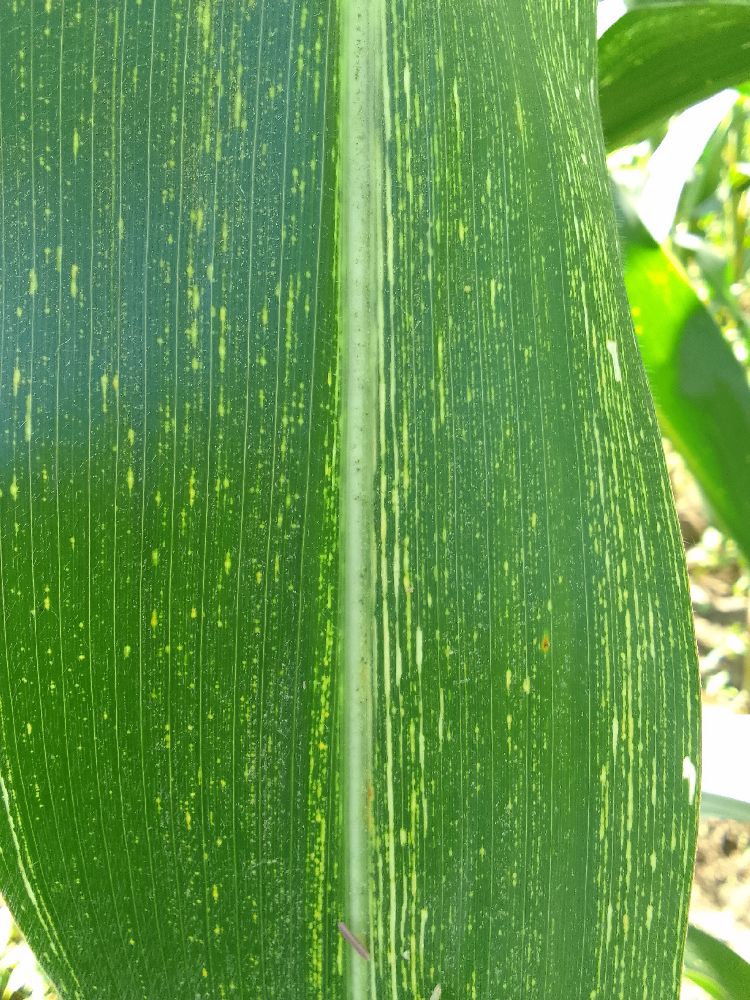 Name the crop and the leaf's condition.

maize, maize streak virus
